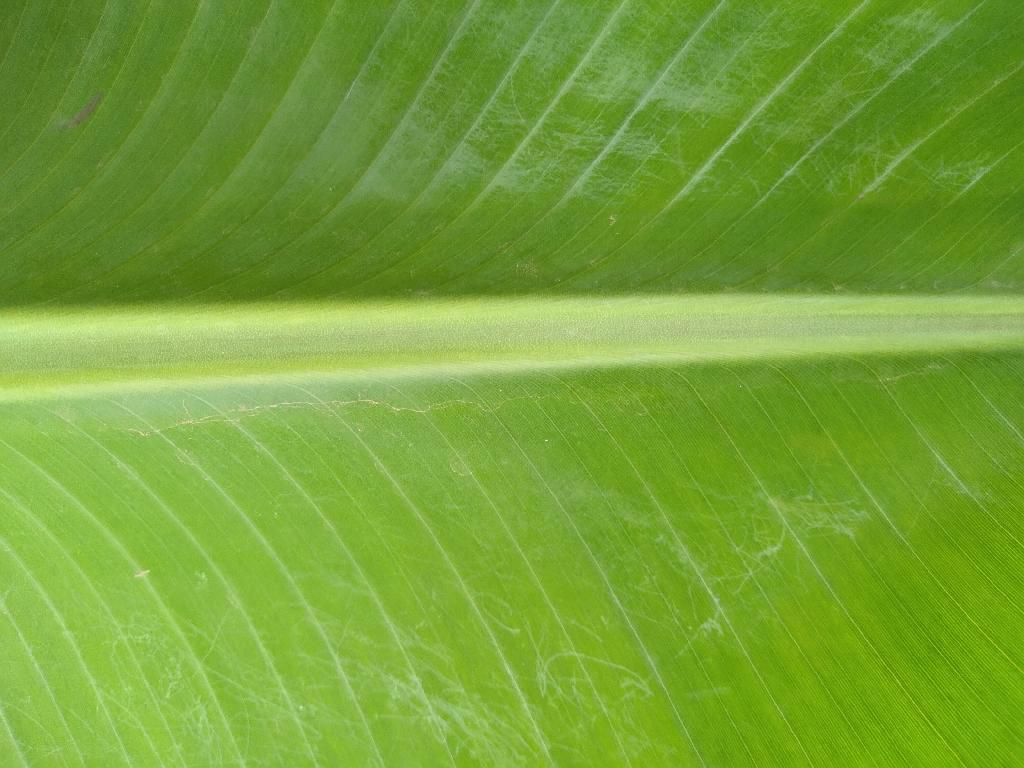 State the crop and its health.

banana, healthy
